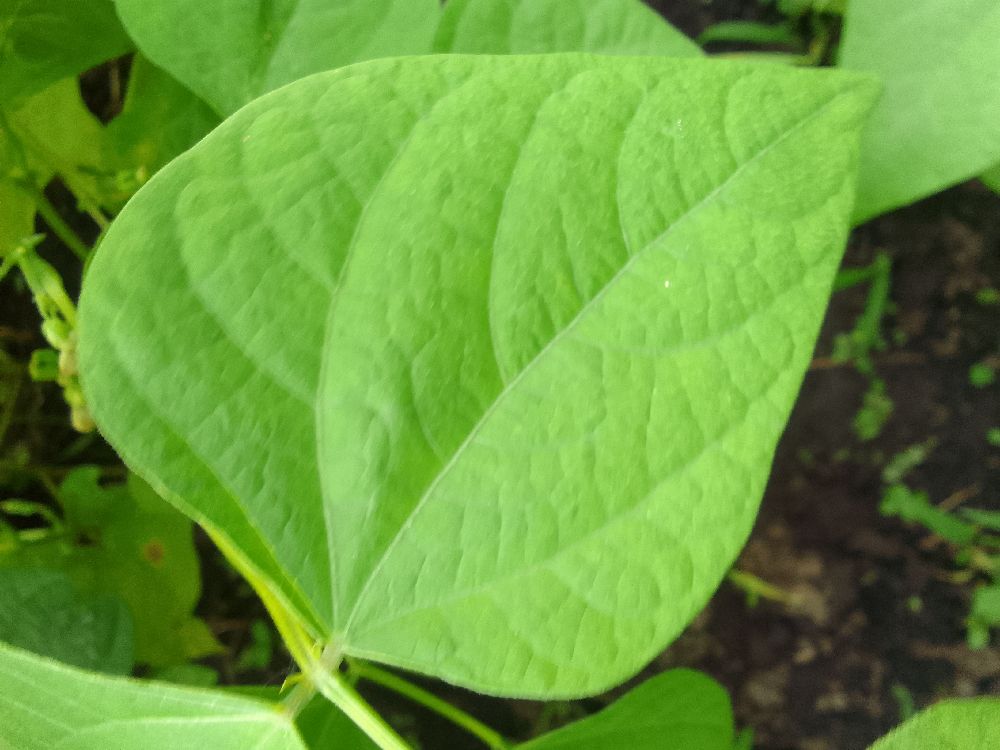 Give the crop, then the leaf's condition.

common bean, healthy
